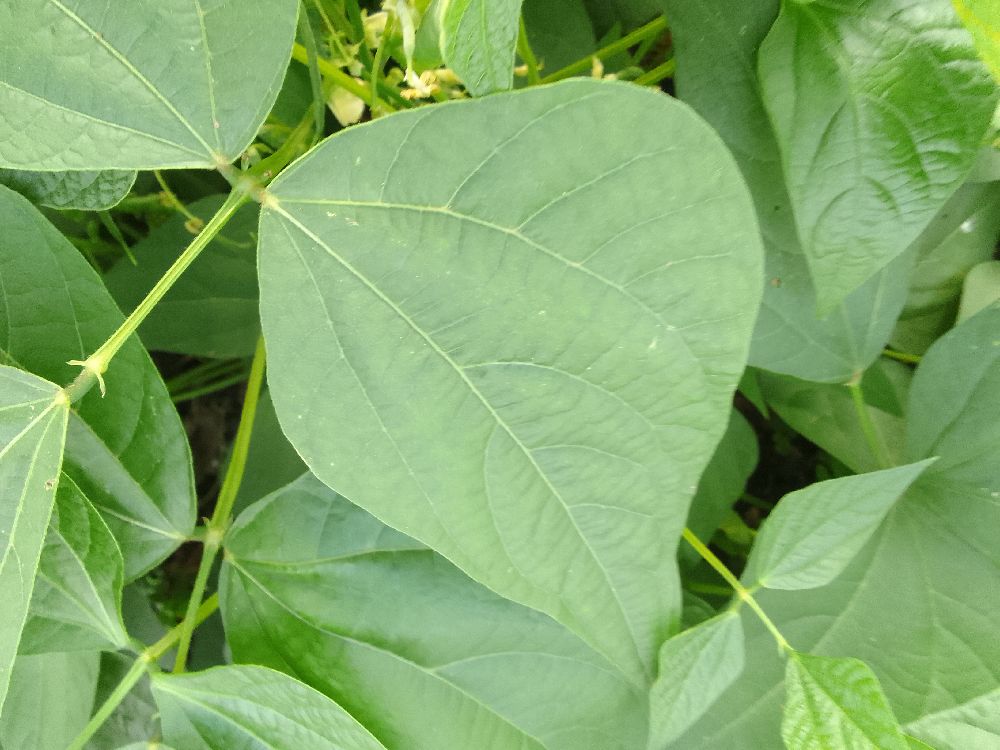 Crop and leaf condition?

common bean, healthy
